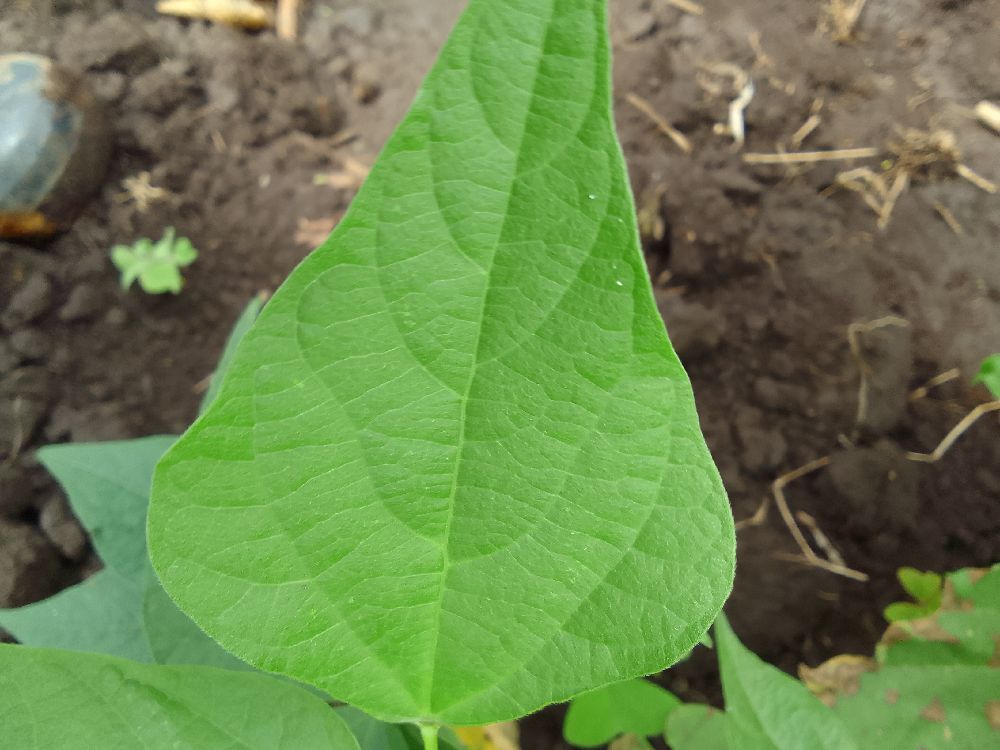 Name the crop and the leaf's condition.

common bean, healthy
